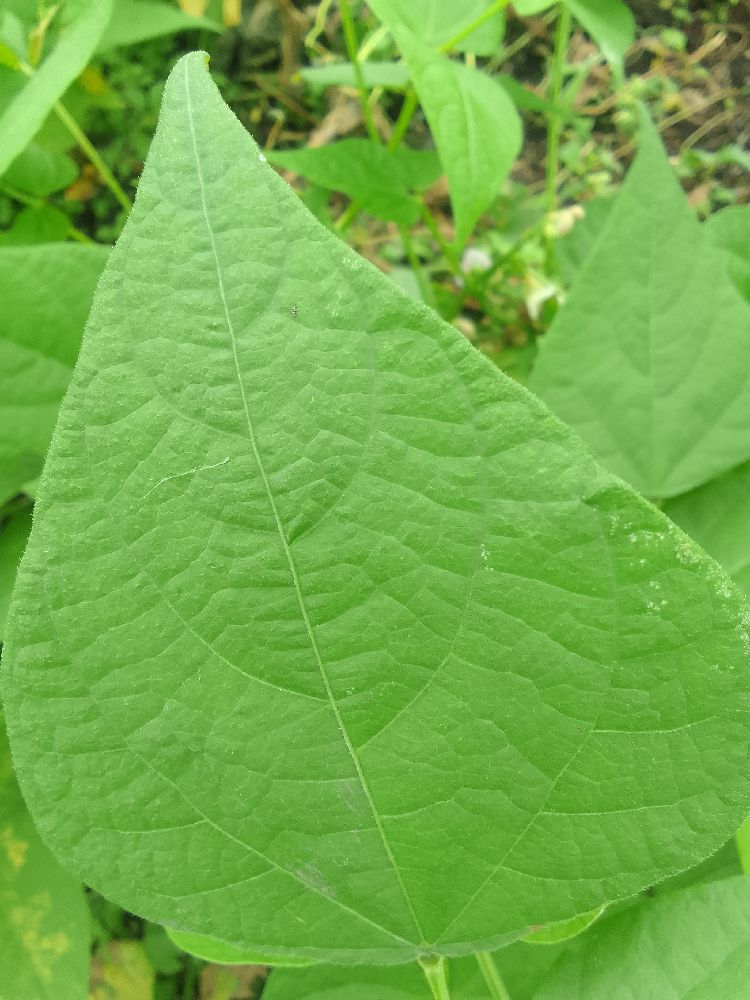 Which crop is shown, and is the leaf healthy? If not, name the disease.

common bean, healthy
